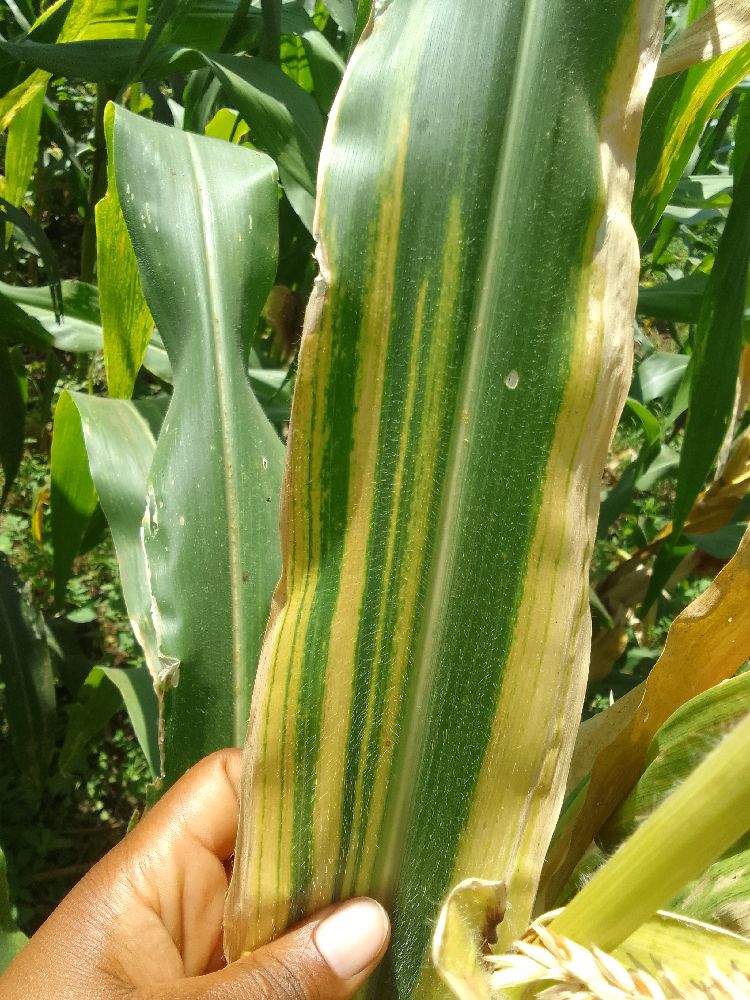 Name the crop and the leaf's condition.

maize, maize lethal necrosis
